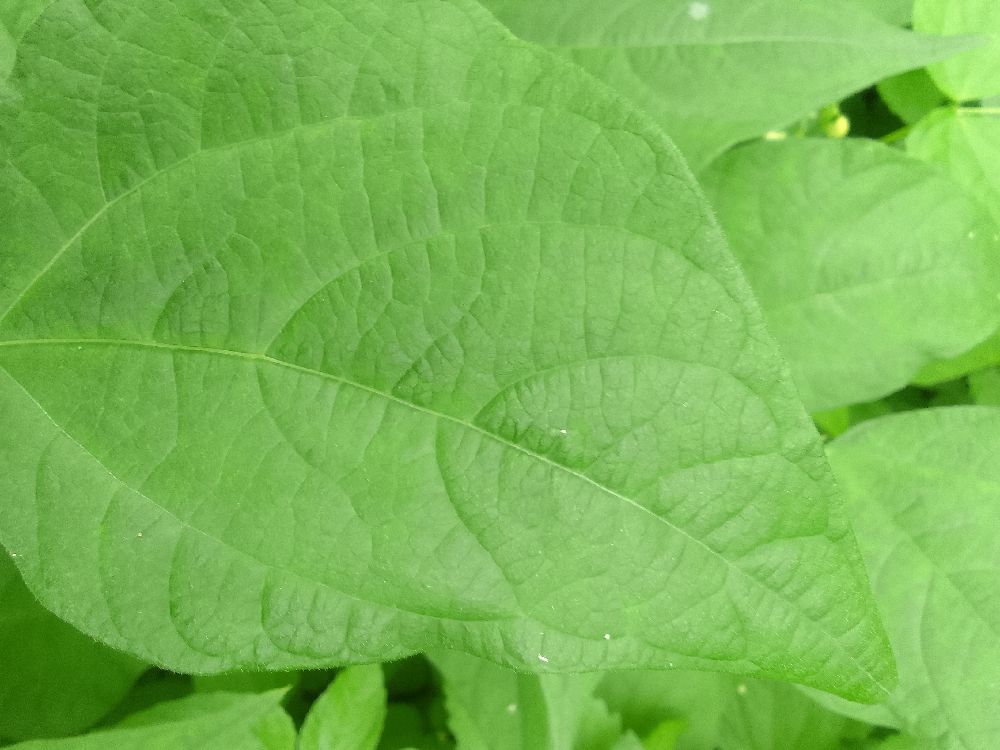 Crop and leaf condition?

common bean, healthy
